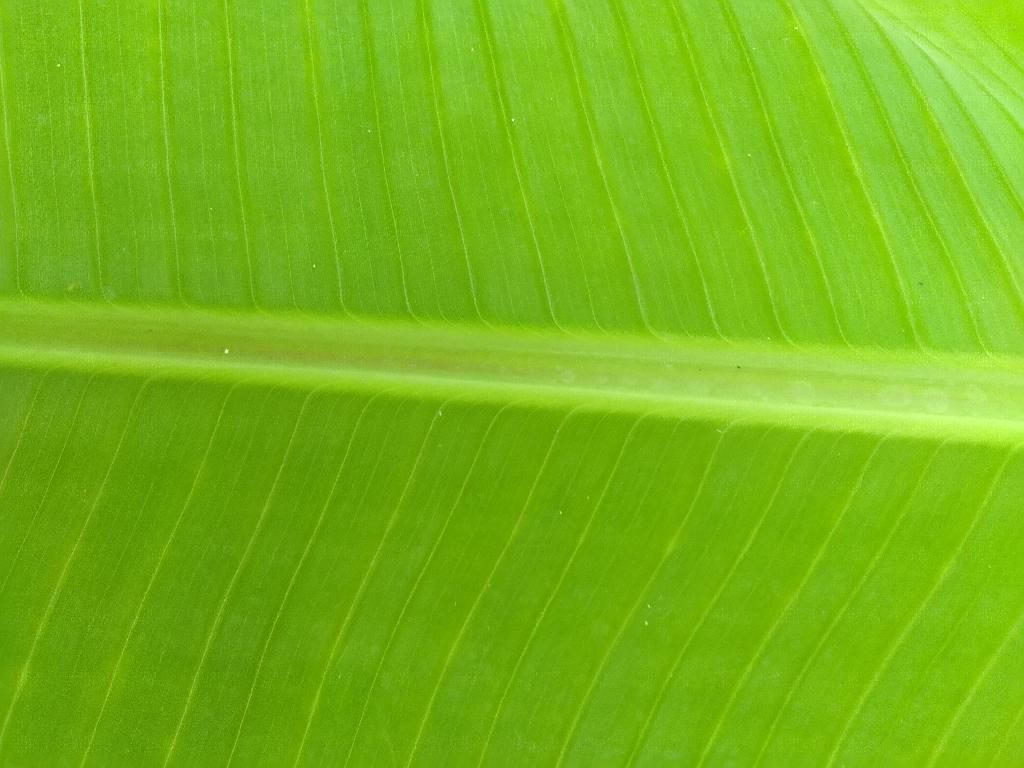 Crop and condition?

banana, healthy
